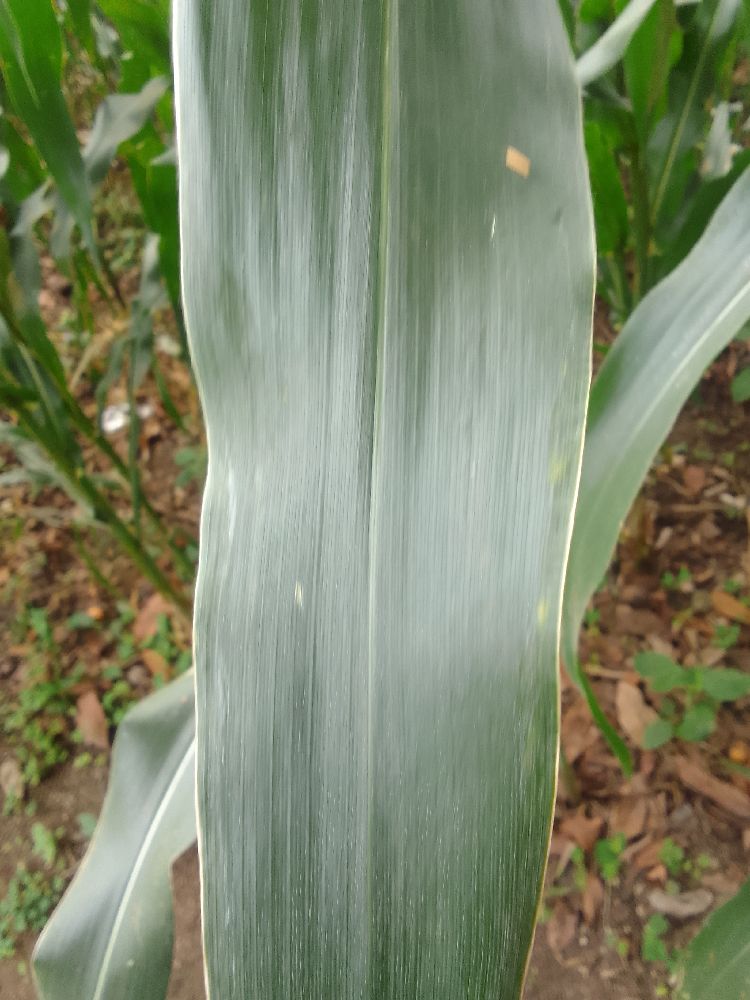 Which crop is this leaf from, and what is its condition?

maize, healthy
